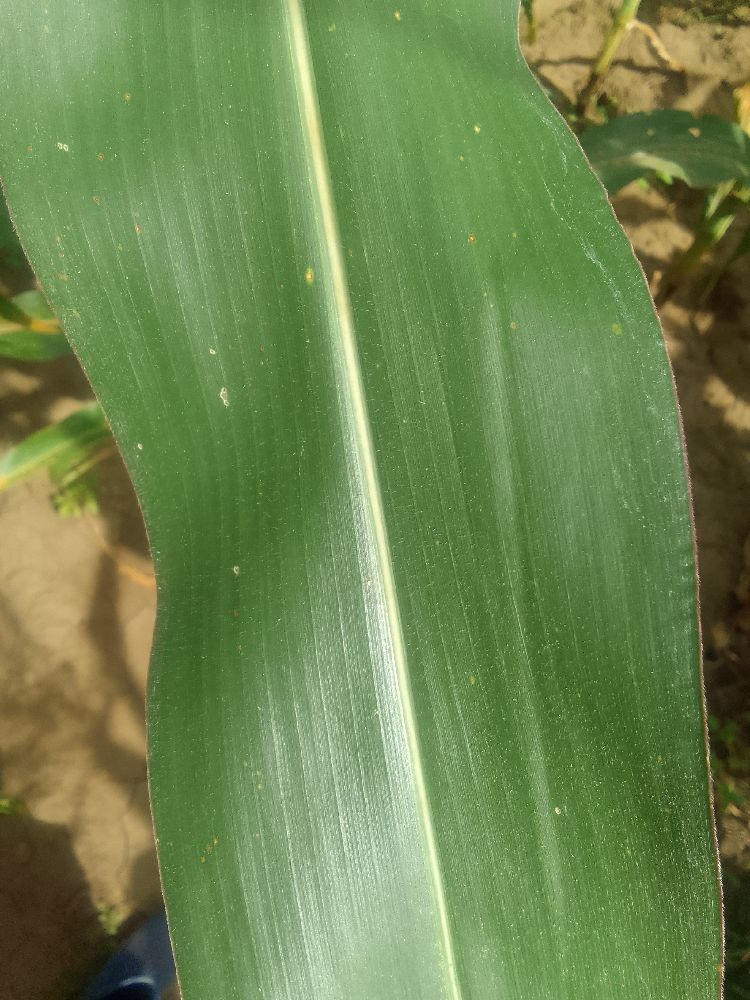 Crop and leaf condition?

maize, healthy
